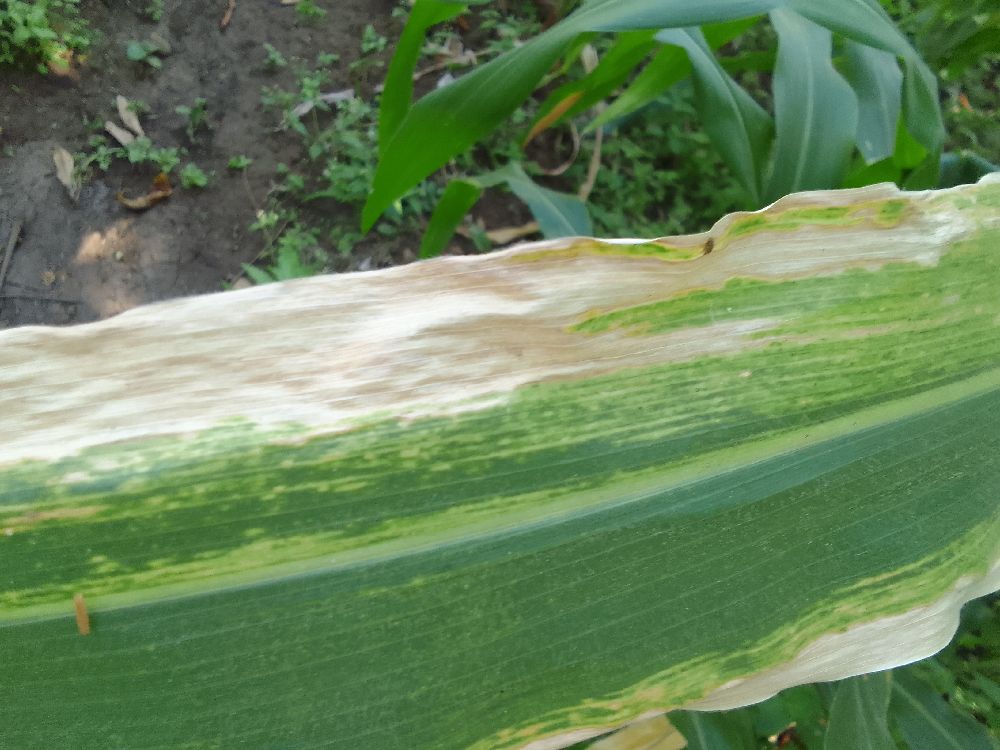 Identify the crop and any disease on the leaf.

maize, maize lethal necrosis
